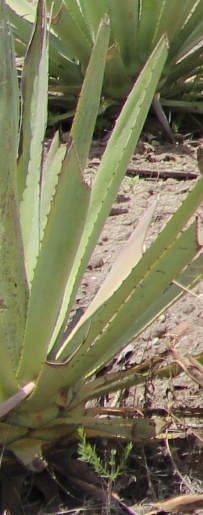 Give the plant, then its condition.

agave, small
